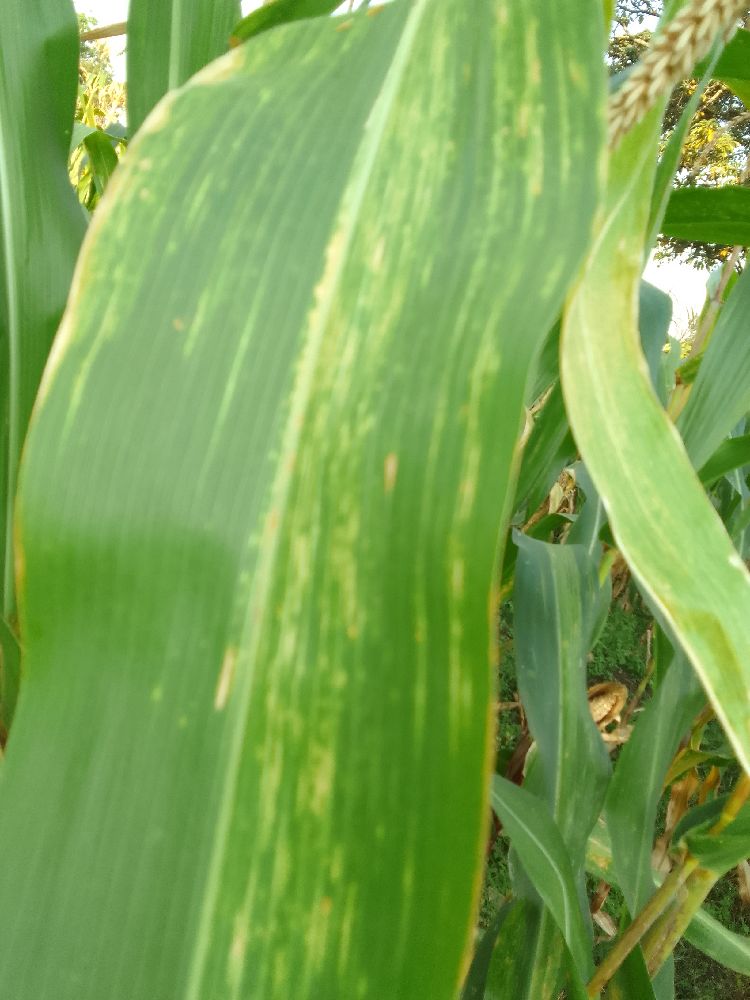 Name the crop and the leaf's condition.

maize, maize lethal necrosis
